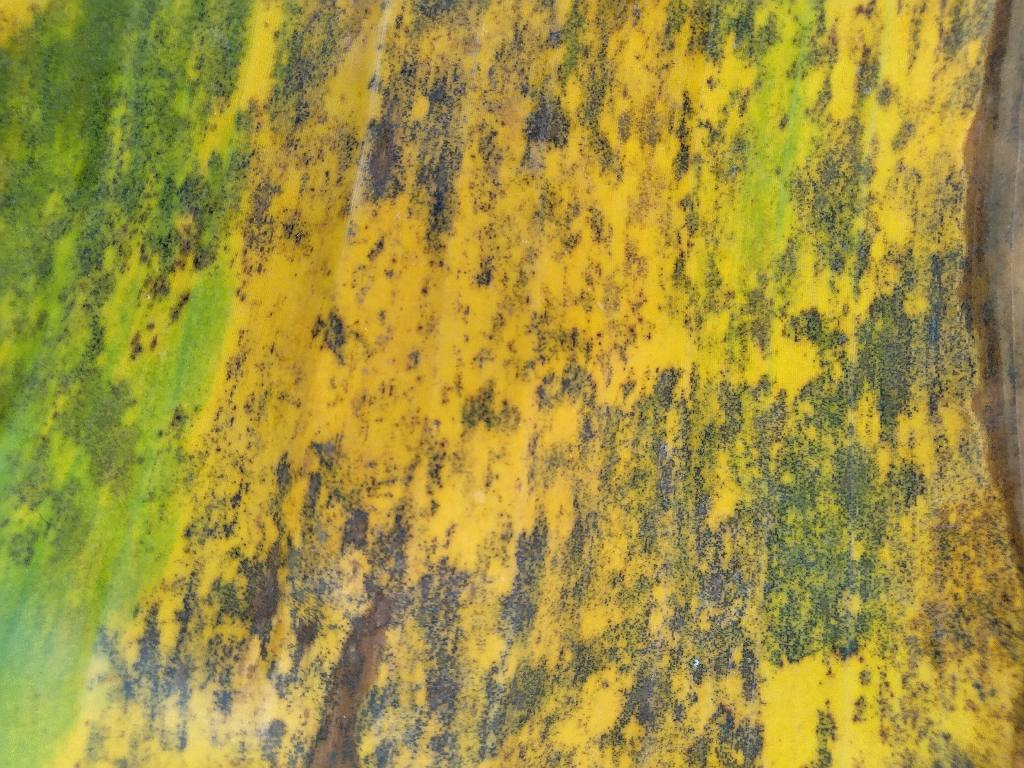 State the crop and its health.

banana, black sigatoka
